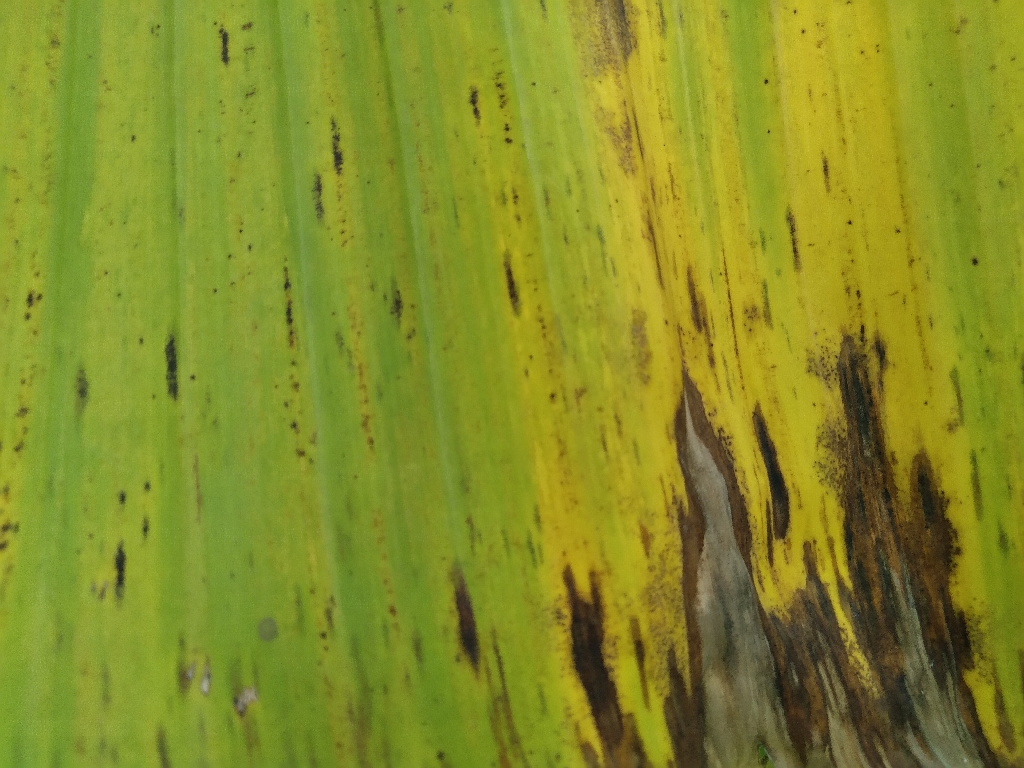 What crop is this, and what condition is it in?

banana, black sigatoka
